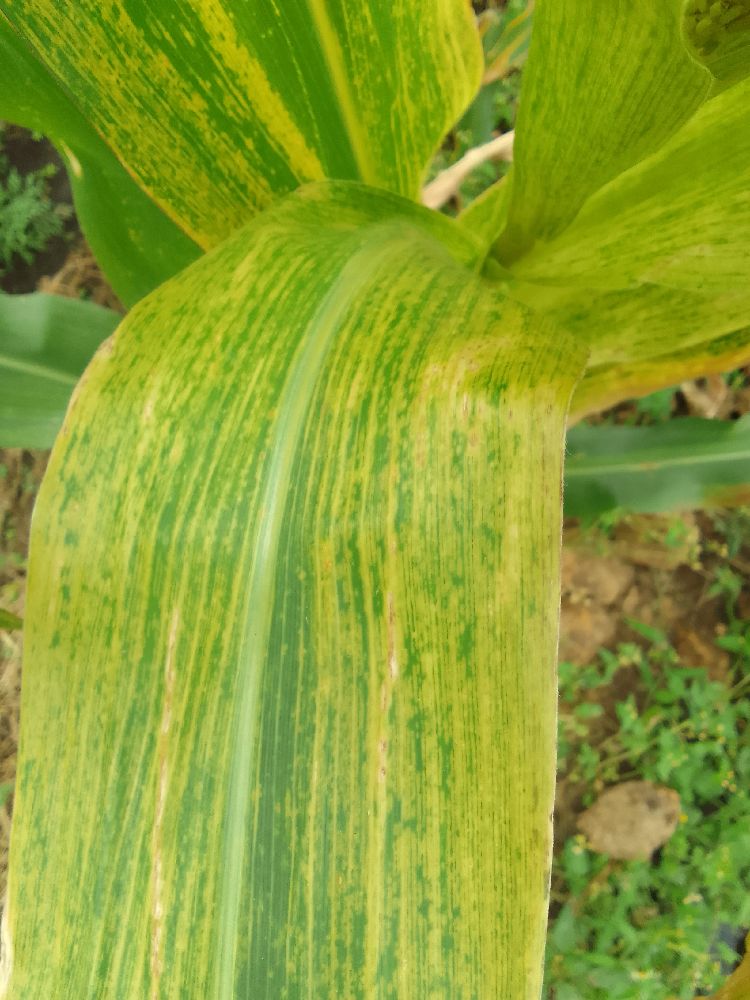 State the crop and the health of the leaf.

maize, maize lethal necrosis
